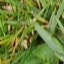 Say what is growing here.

grass
